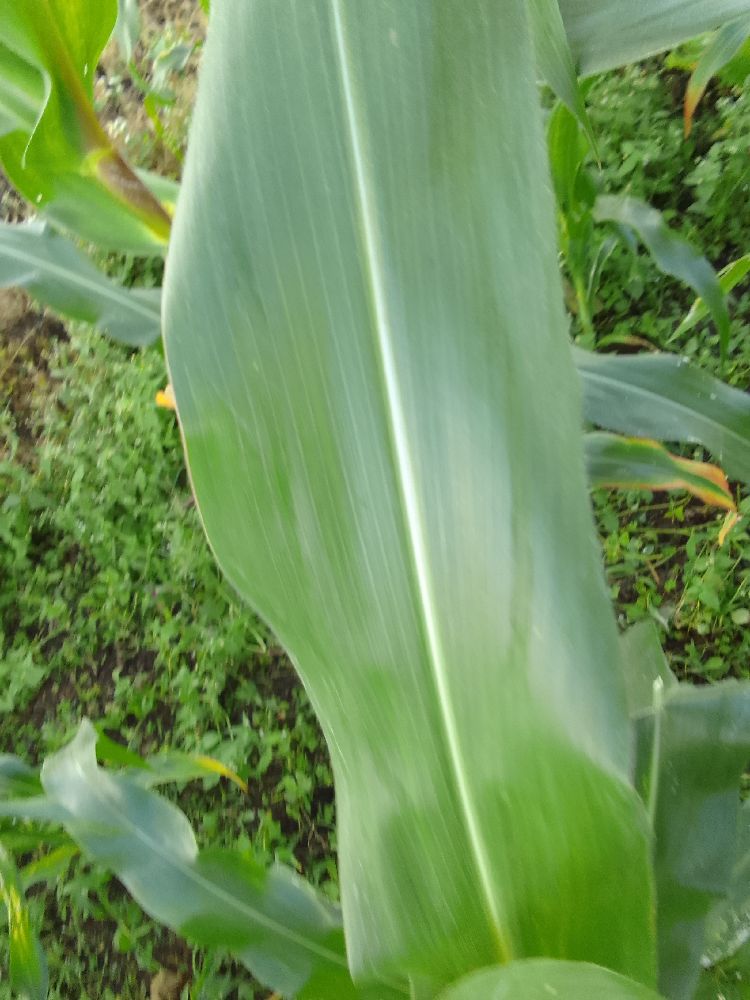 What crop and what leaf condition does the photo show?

maize, healthy
